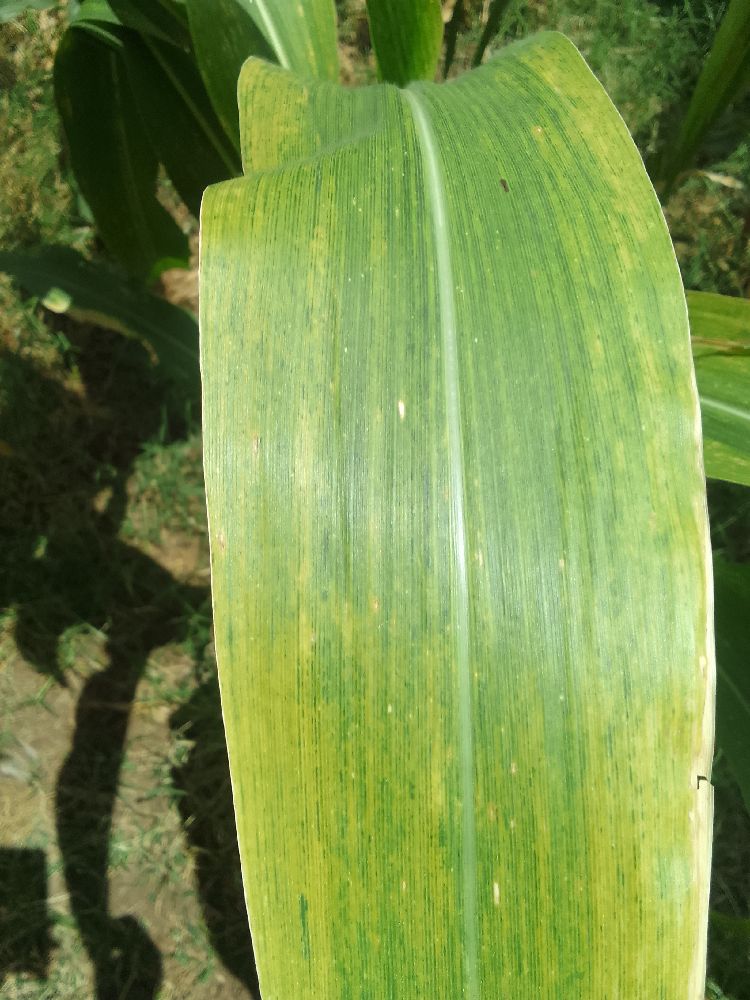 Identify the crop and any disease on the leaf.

maize, maize lethal necrosis
